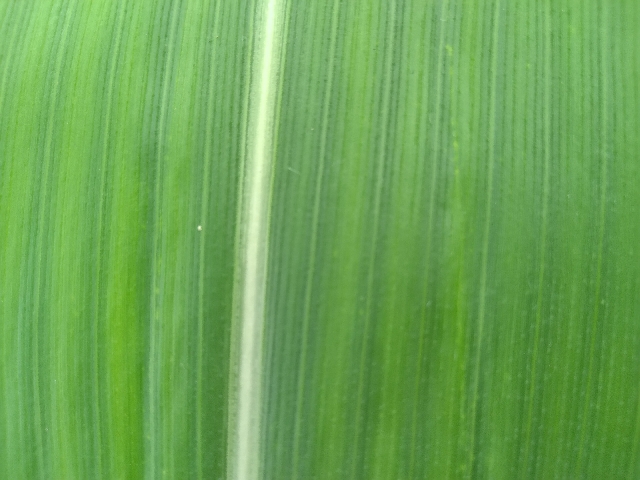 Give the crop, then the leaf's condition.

maize, healthy
